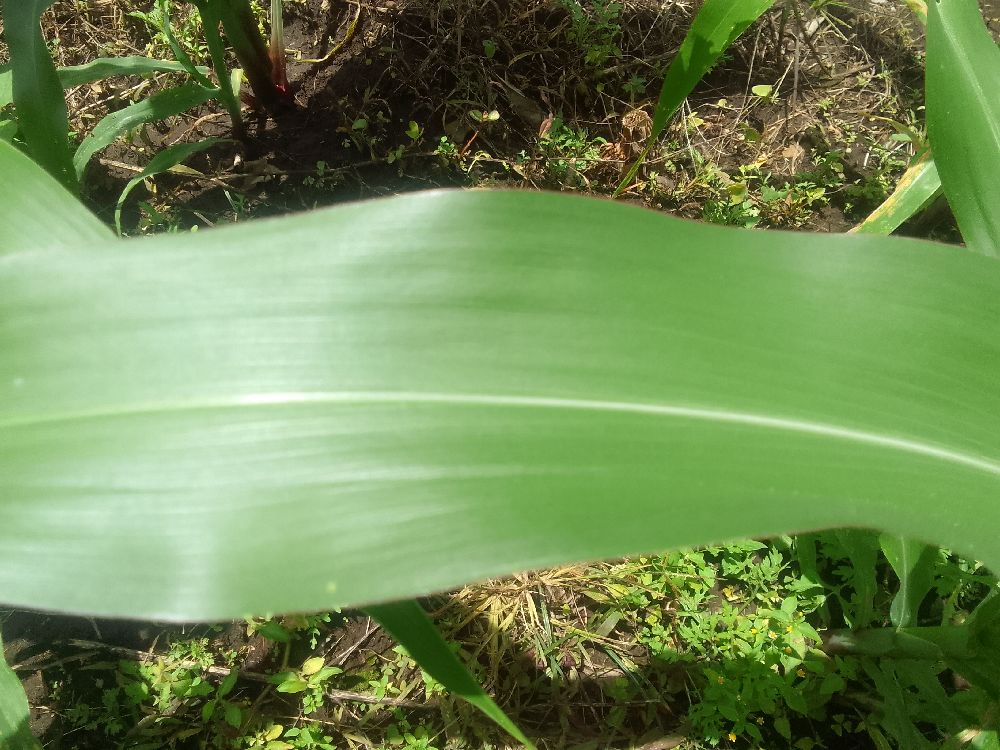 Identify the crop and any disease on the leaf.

maize, healthy
